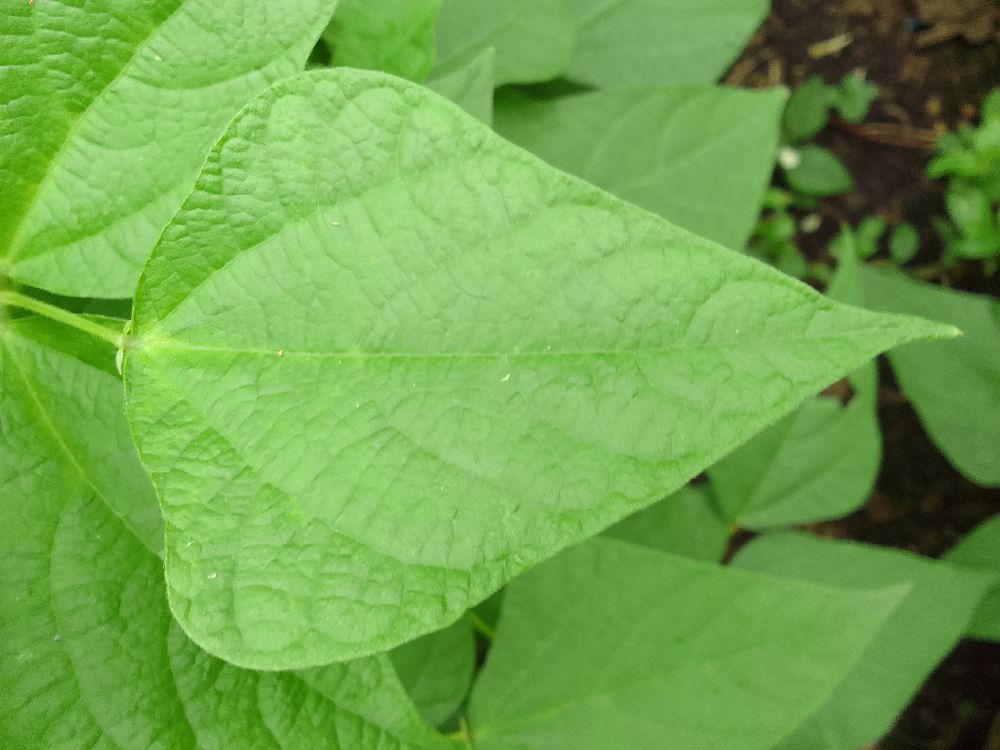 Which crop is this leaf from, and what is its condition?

common bean, healthy
